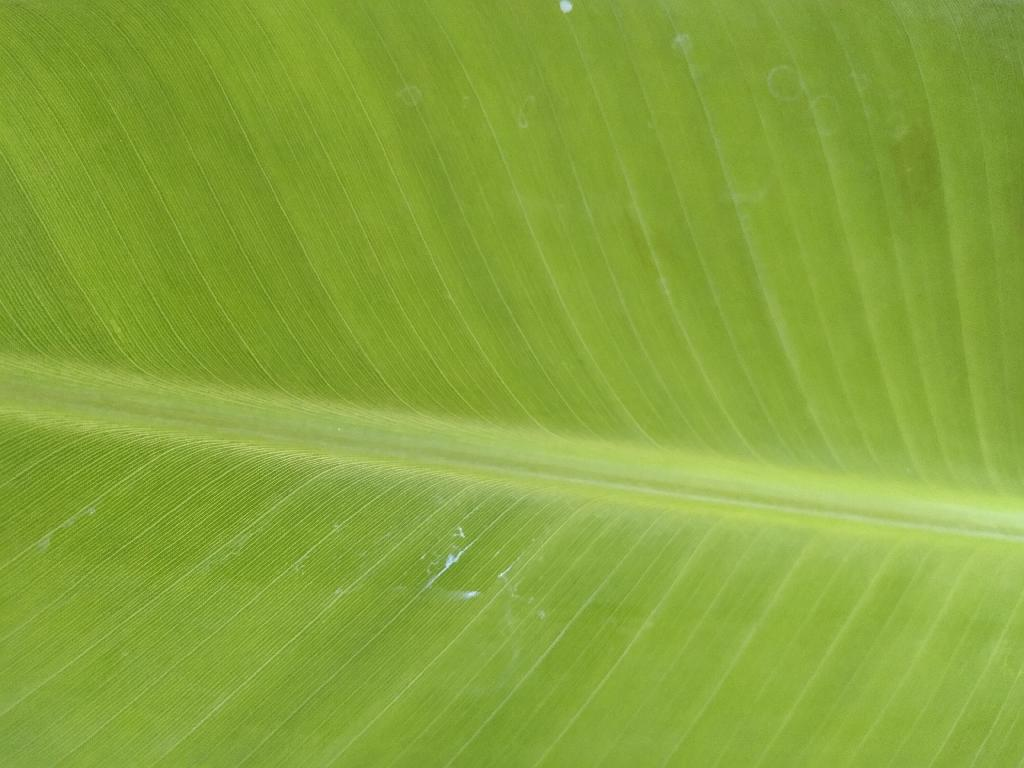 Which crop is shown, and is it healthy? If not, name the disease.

banana, healthy
